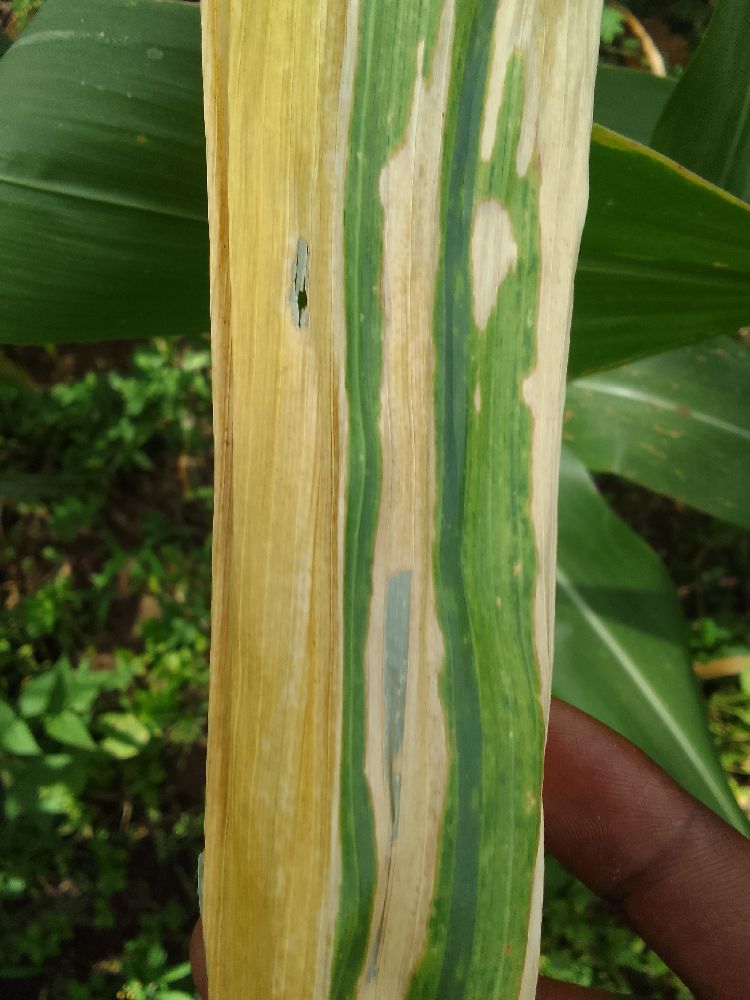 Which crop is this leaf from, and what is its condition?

maize, maize lethal necrosis
